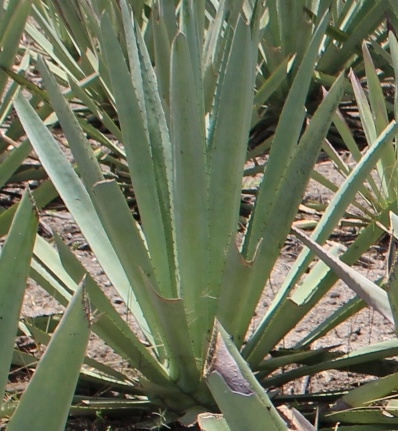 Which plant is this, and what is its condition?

agave, healthy
